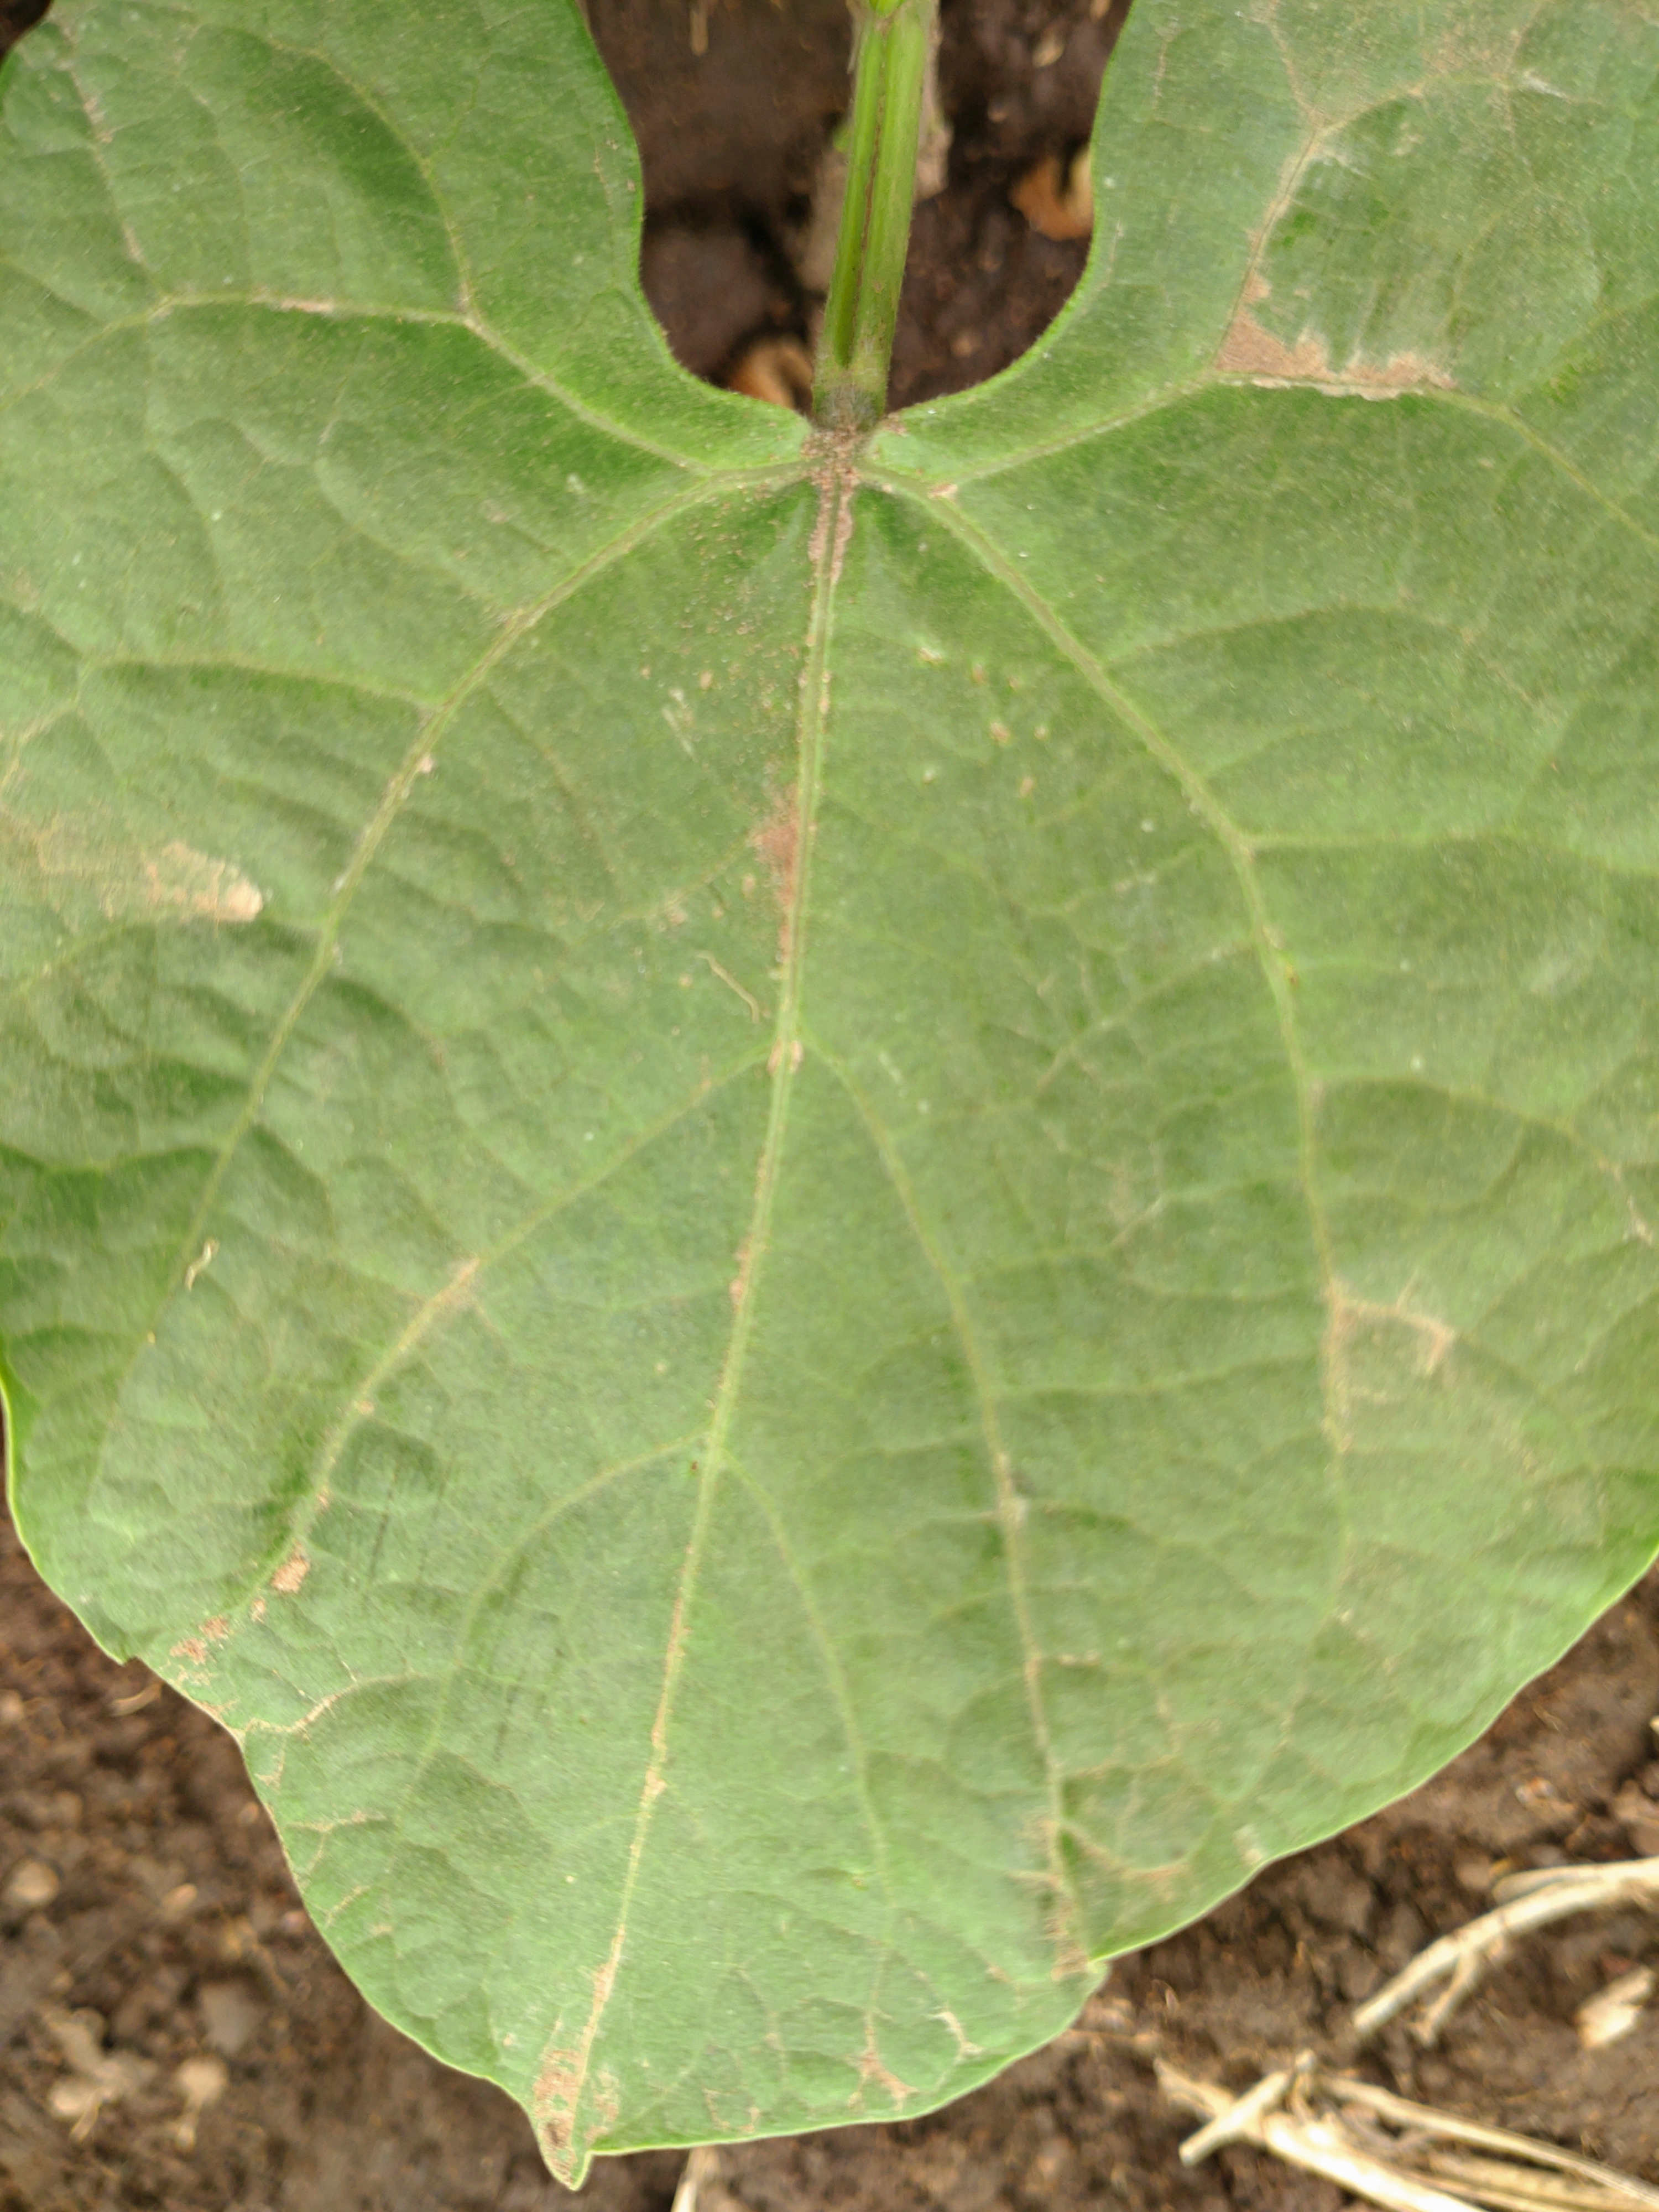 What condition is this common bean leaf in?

healthy
